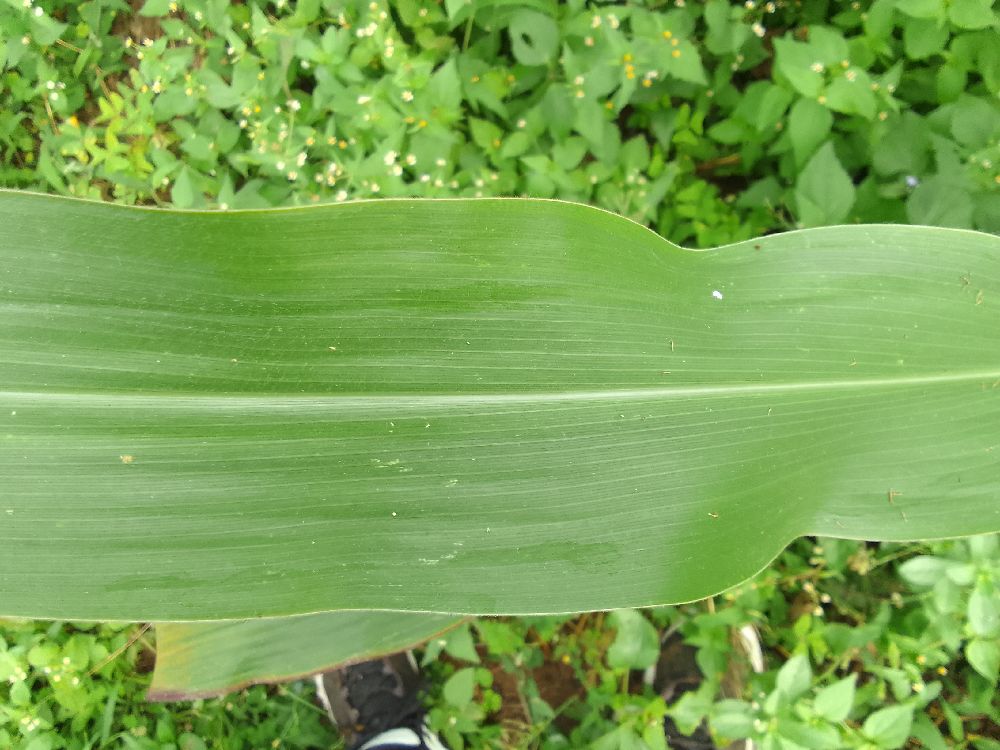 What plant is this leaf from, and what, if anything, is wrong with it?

maize, healthy
